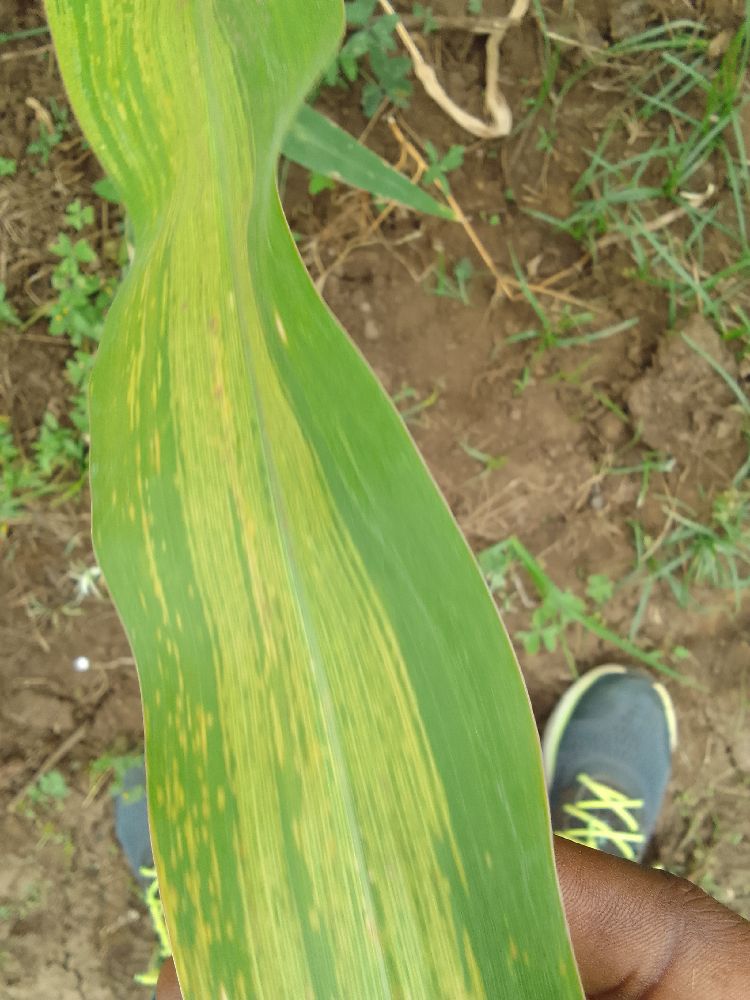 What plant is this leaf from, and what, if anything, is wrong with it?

maize, maize lethal necrosis
